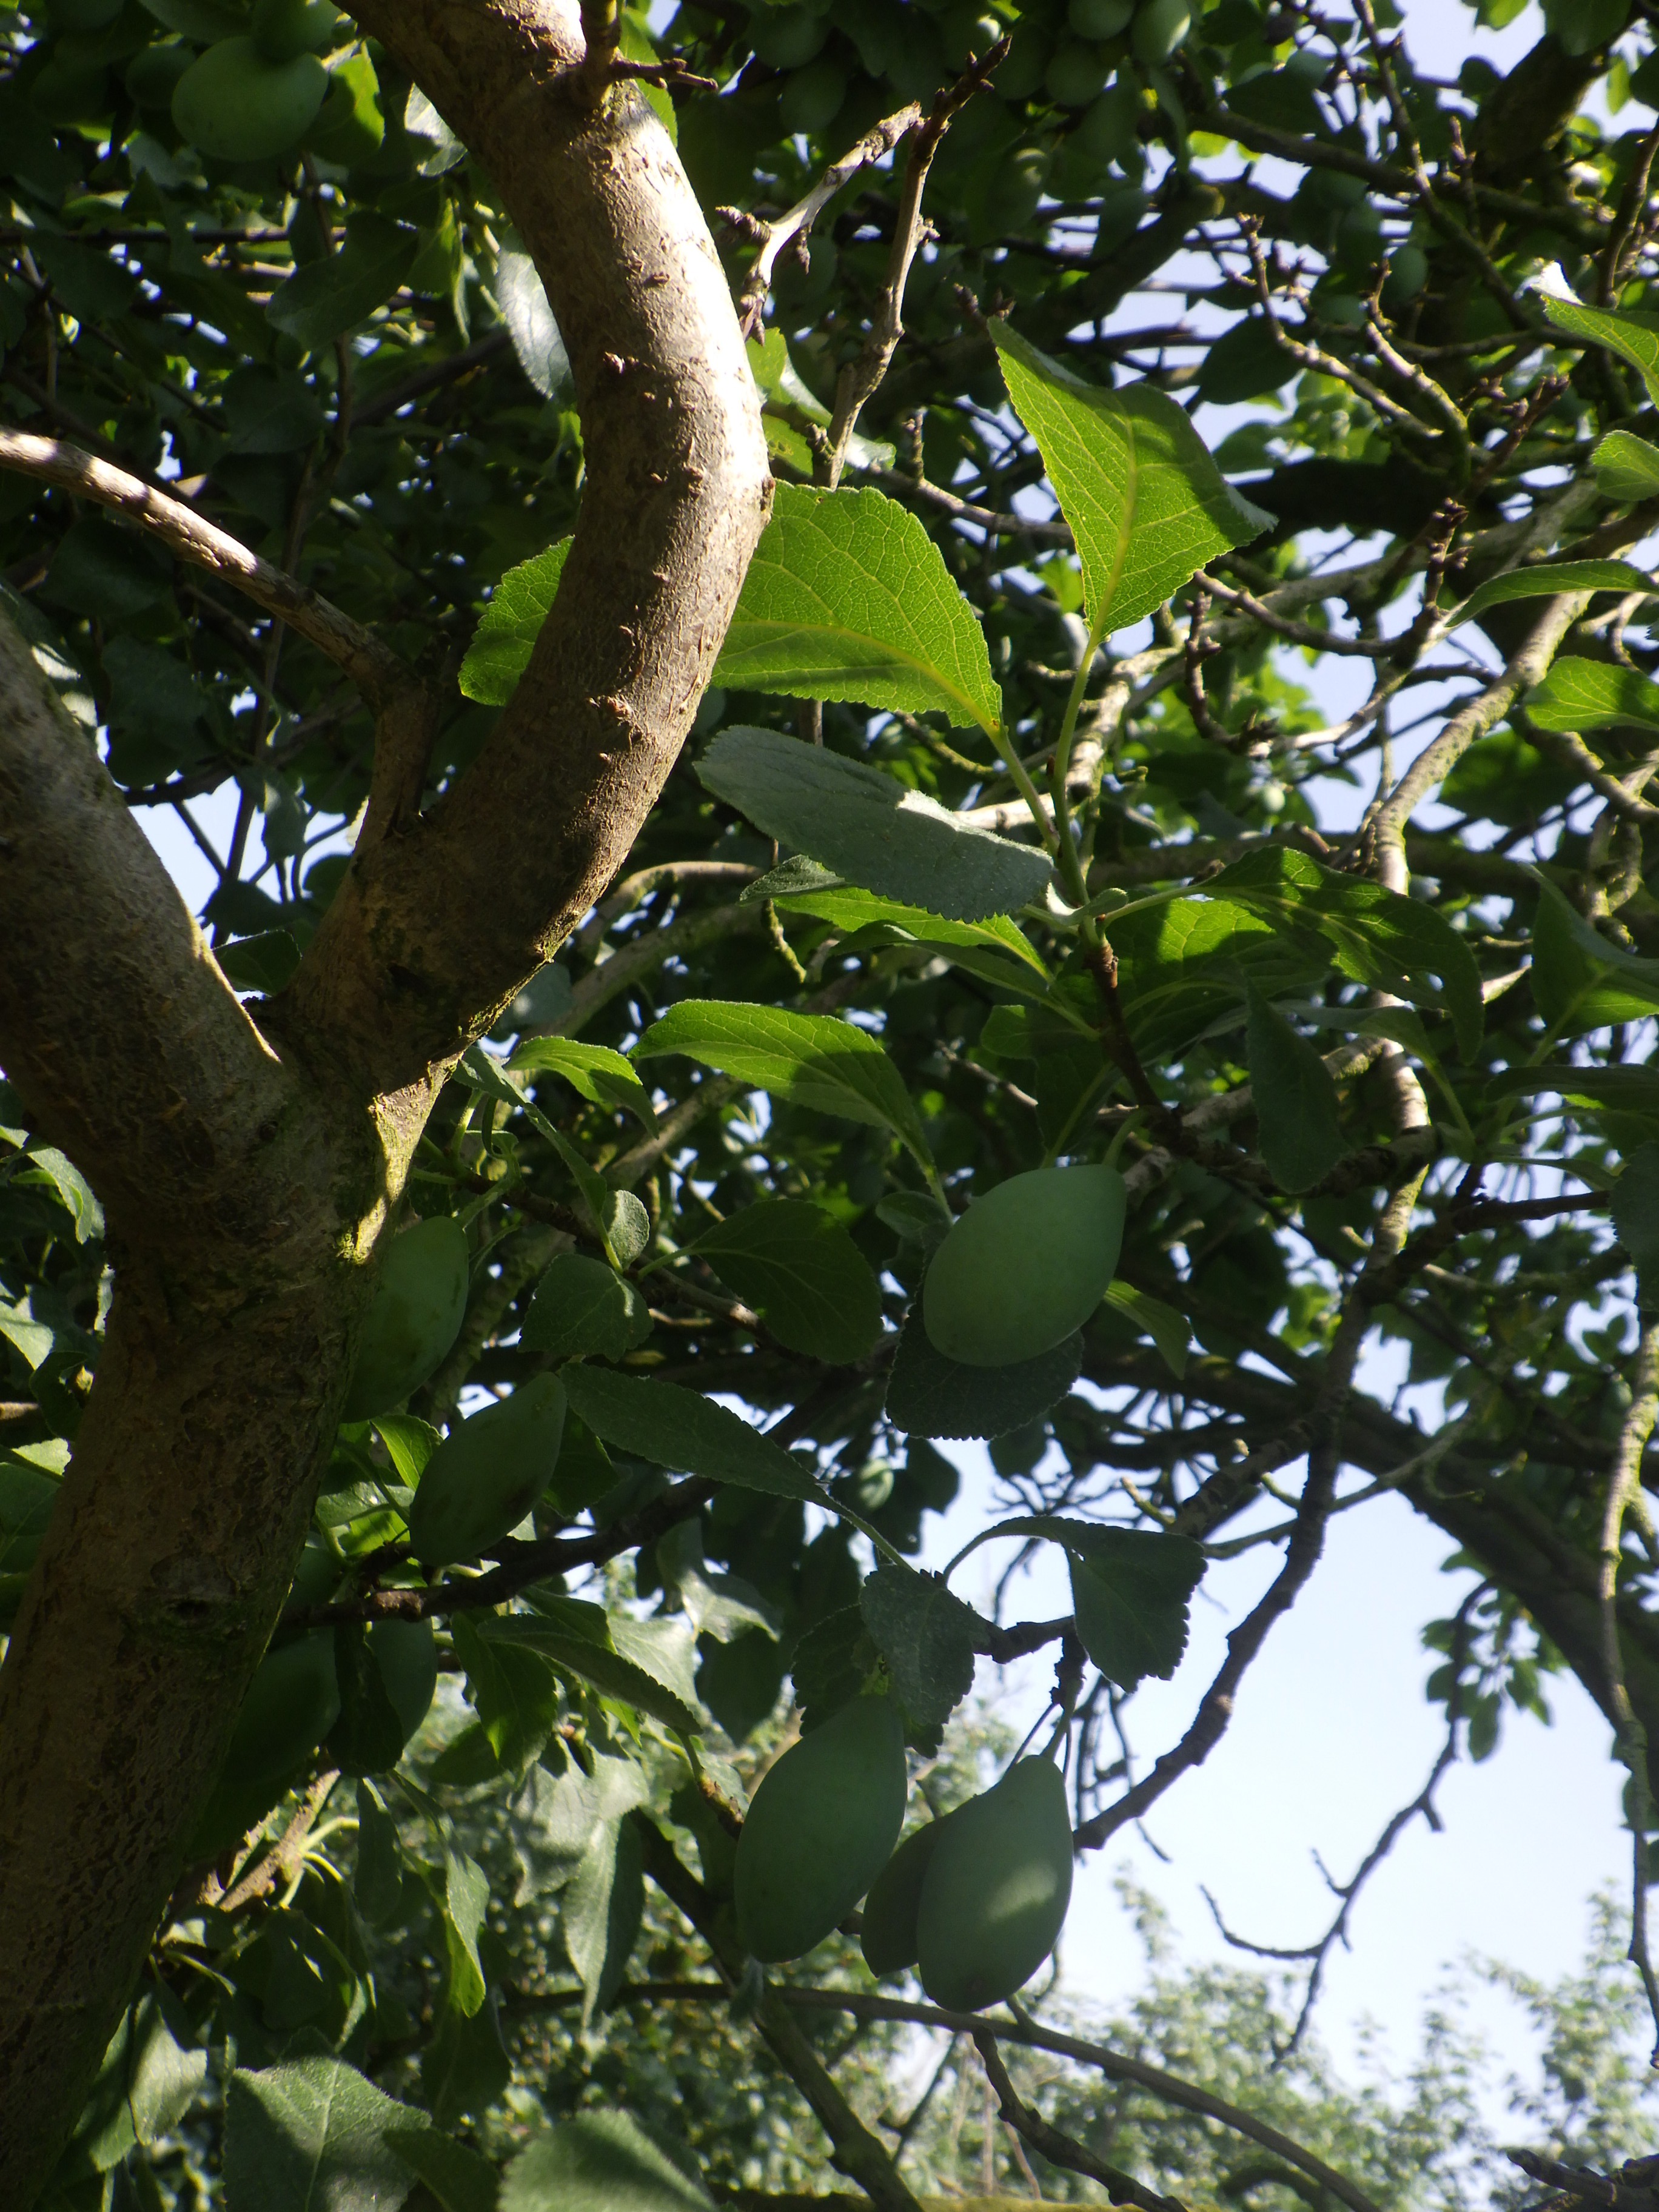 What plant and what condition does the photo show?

plum, shot hole disease
